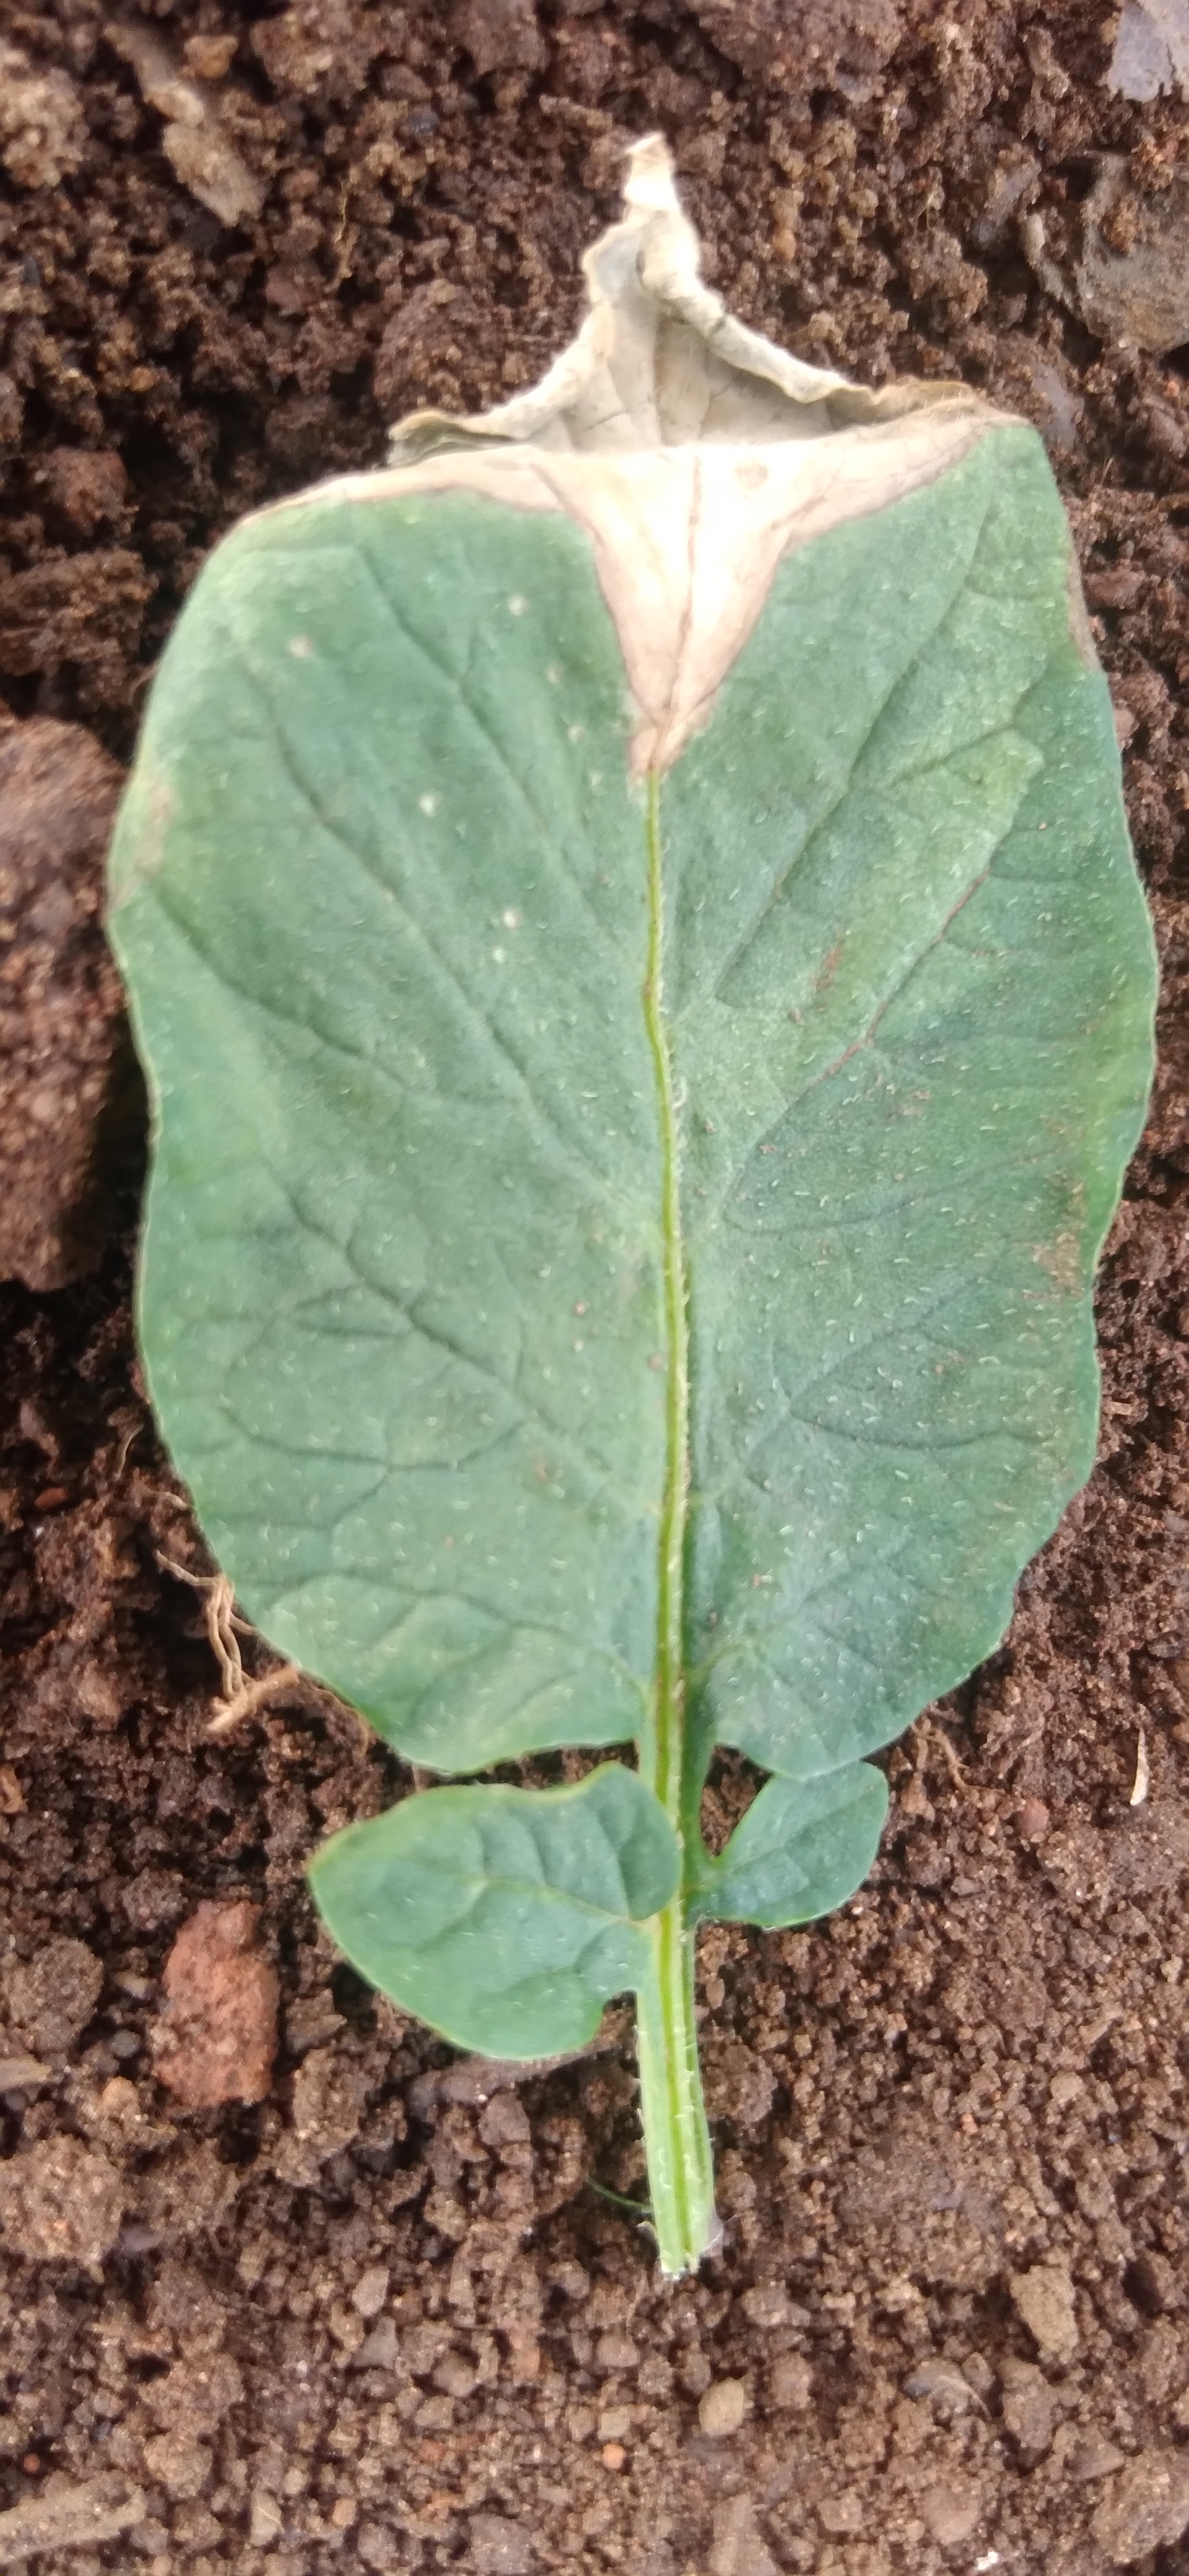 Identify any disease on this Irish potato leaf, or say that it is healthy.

early blight
